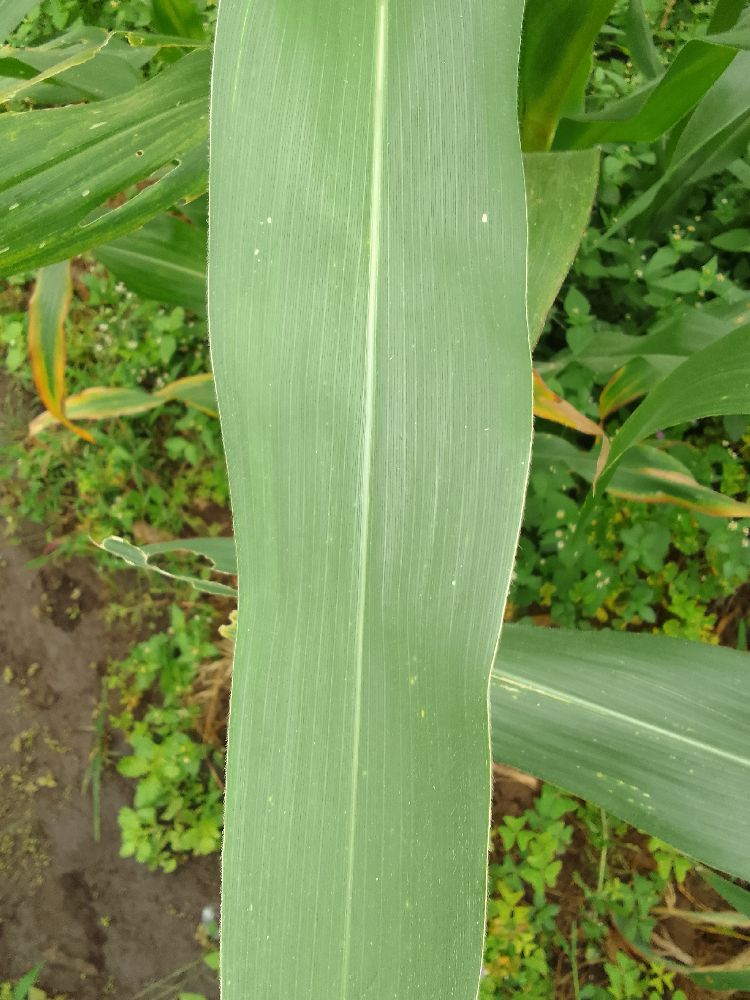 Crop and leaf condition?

maize, healthy
